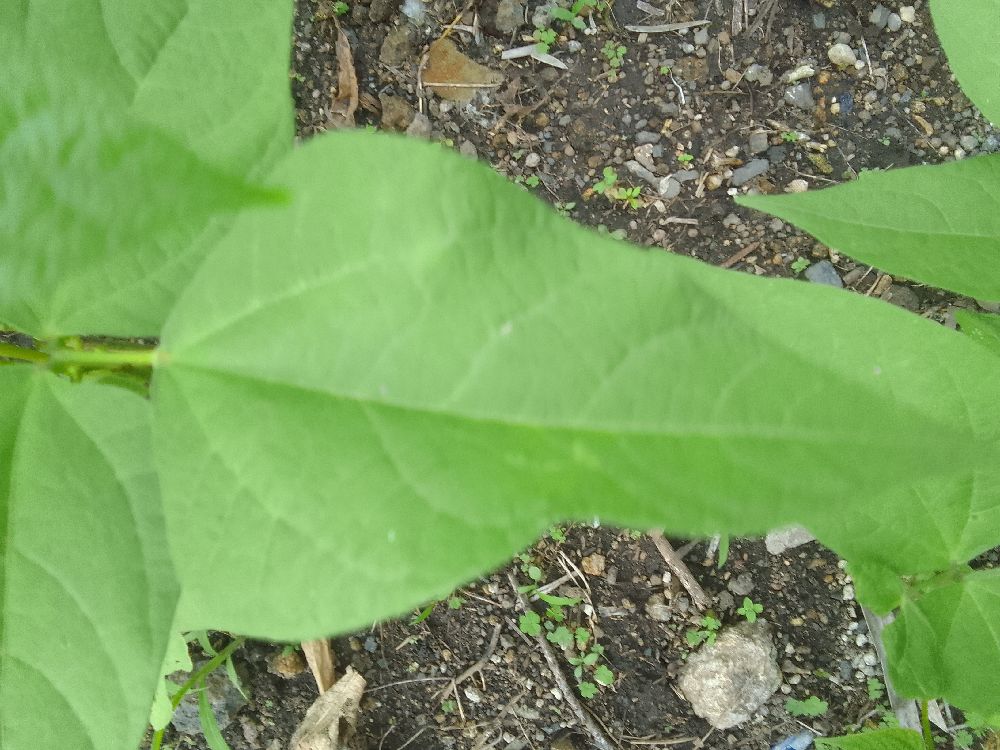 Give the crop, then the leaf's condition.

common bean, healthy
